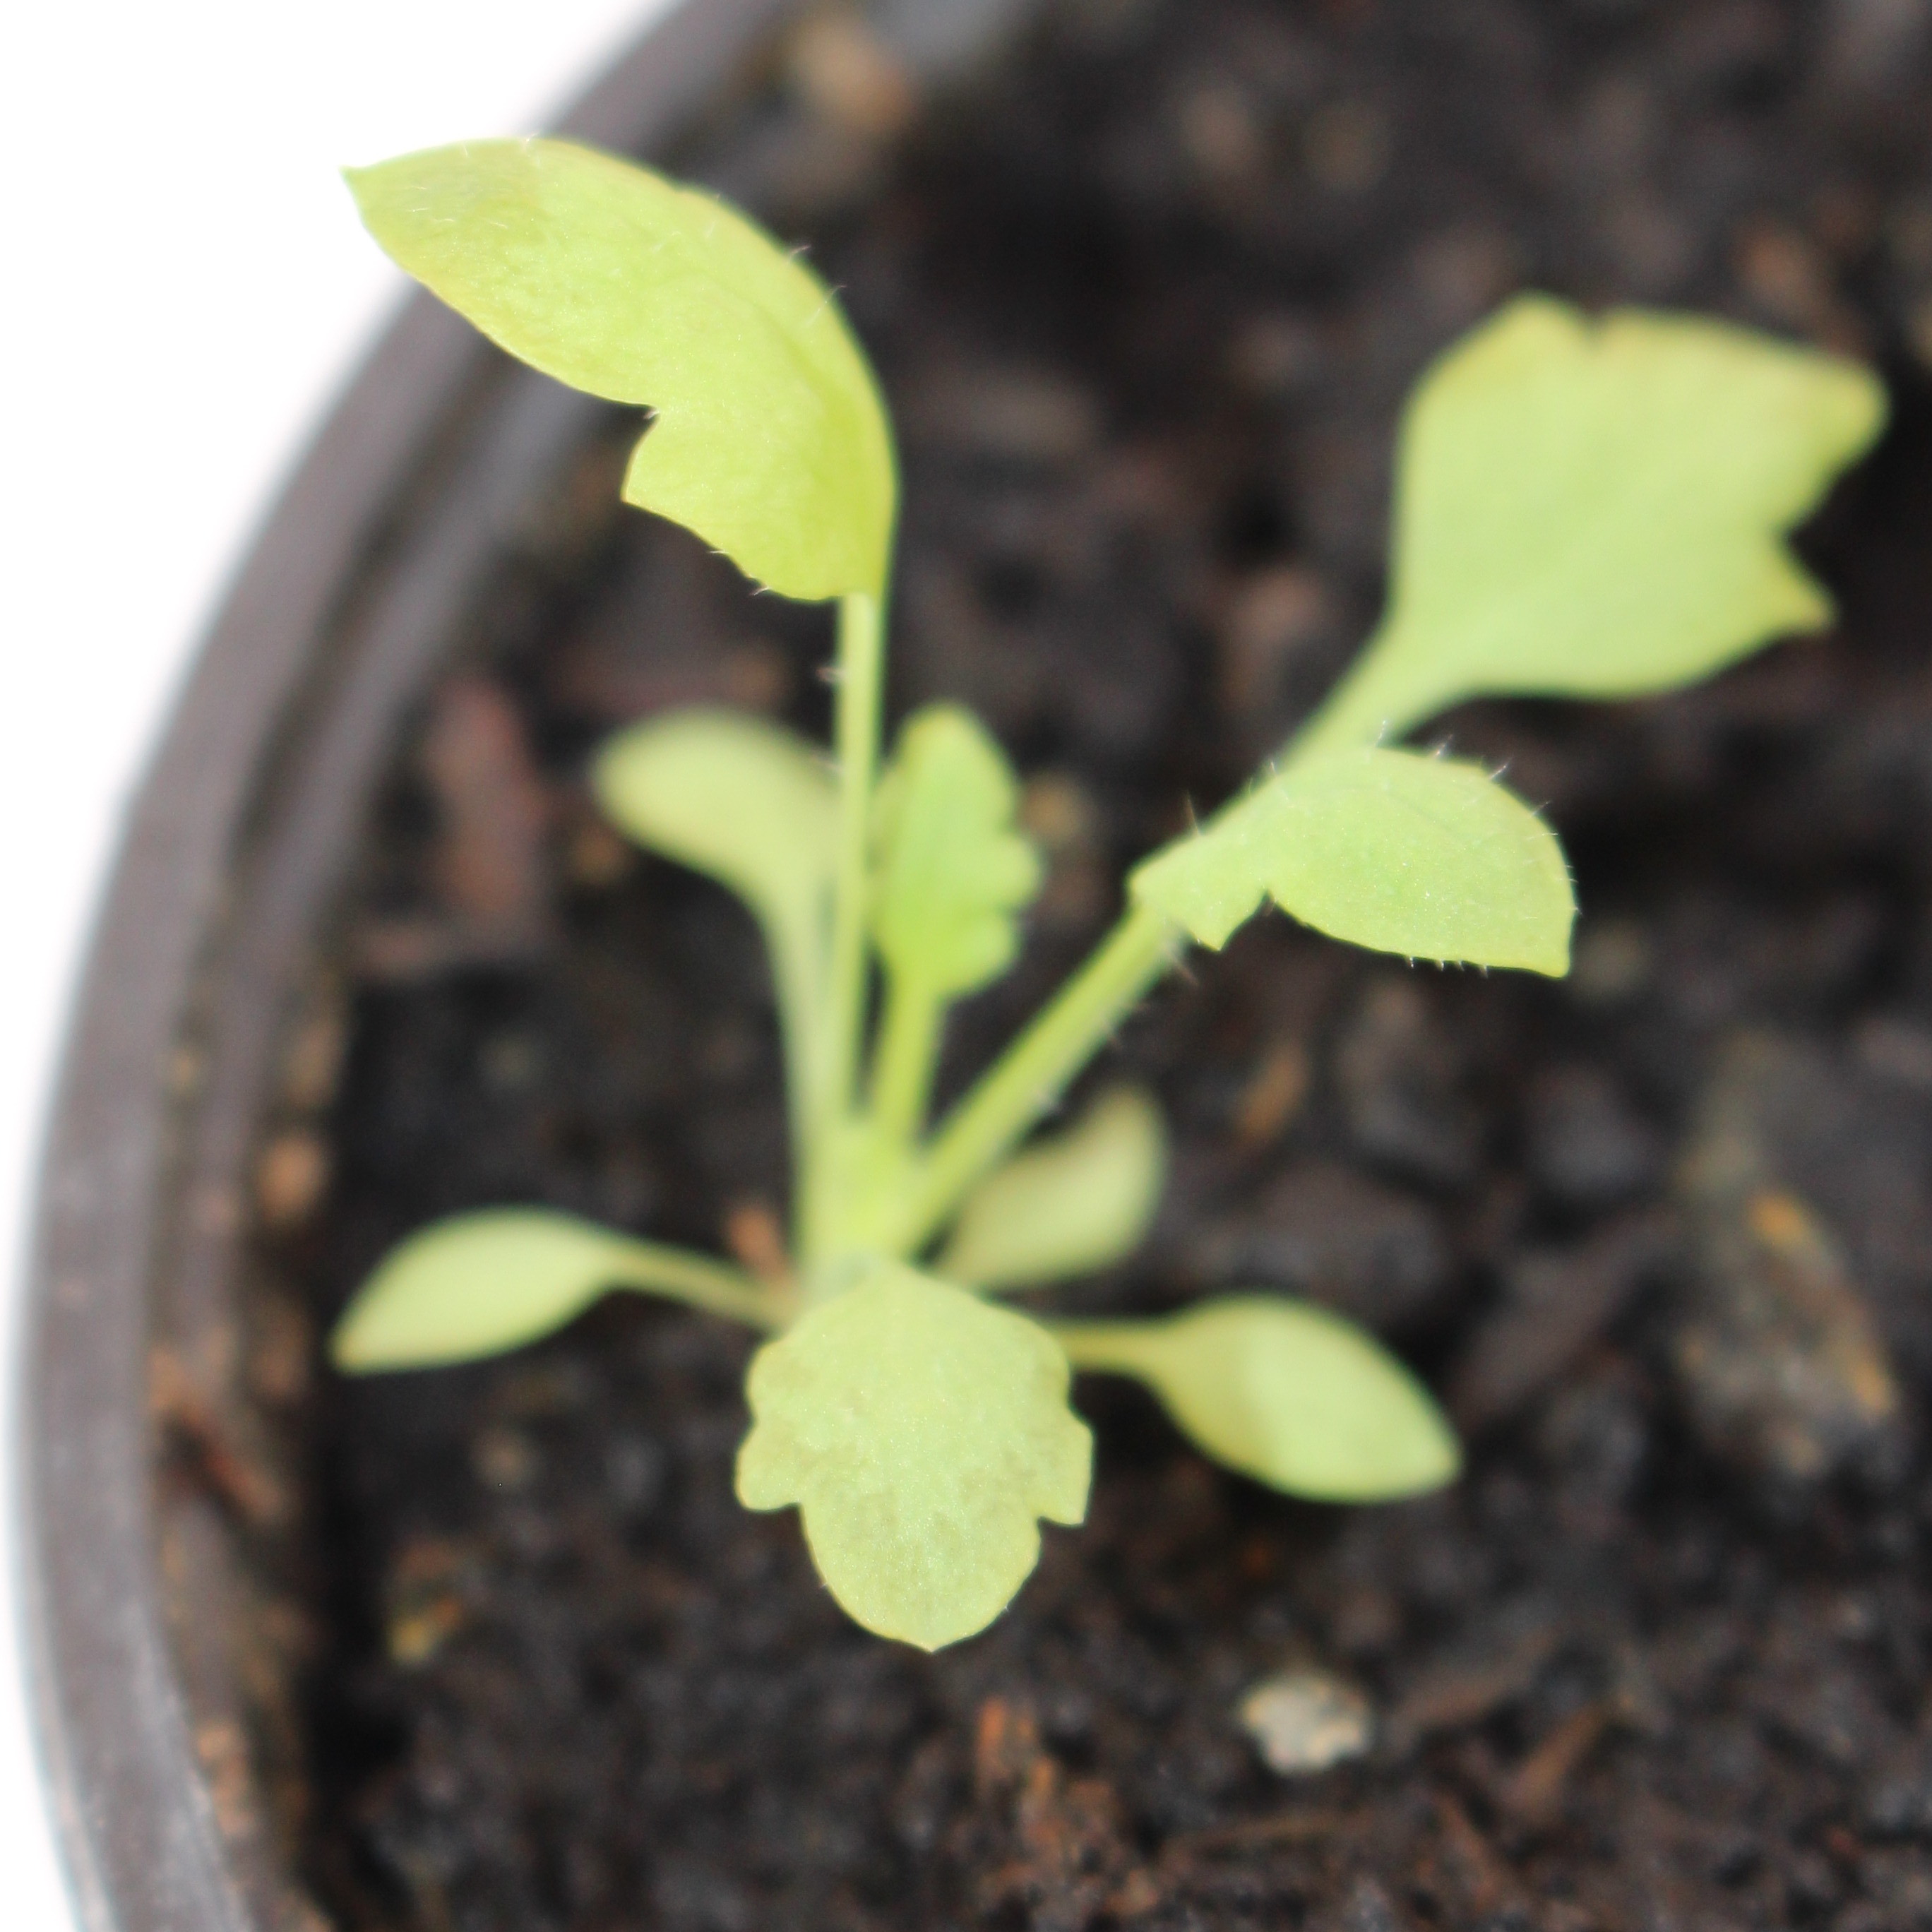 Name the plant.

Papaver rhoeas
